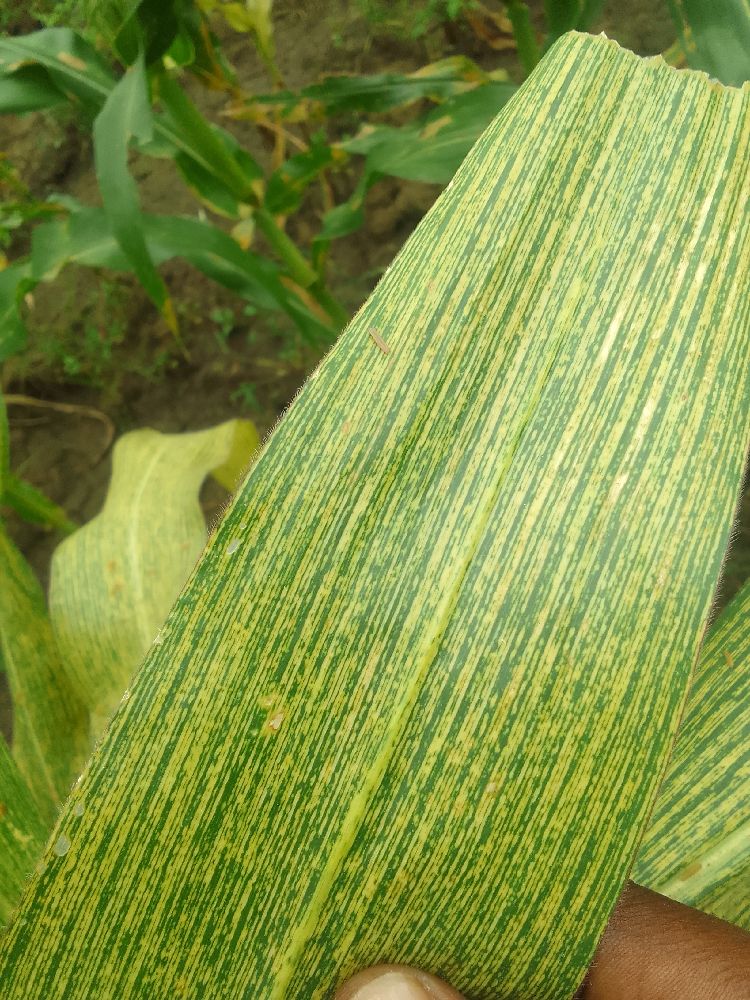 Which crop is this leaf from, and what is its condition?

maize, maize streak virus
